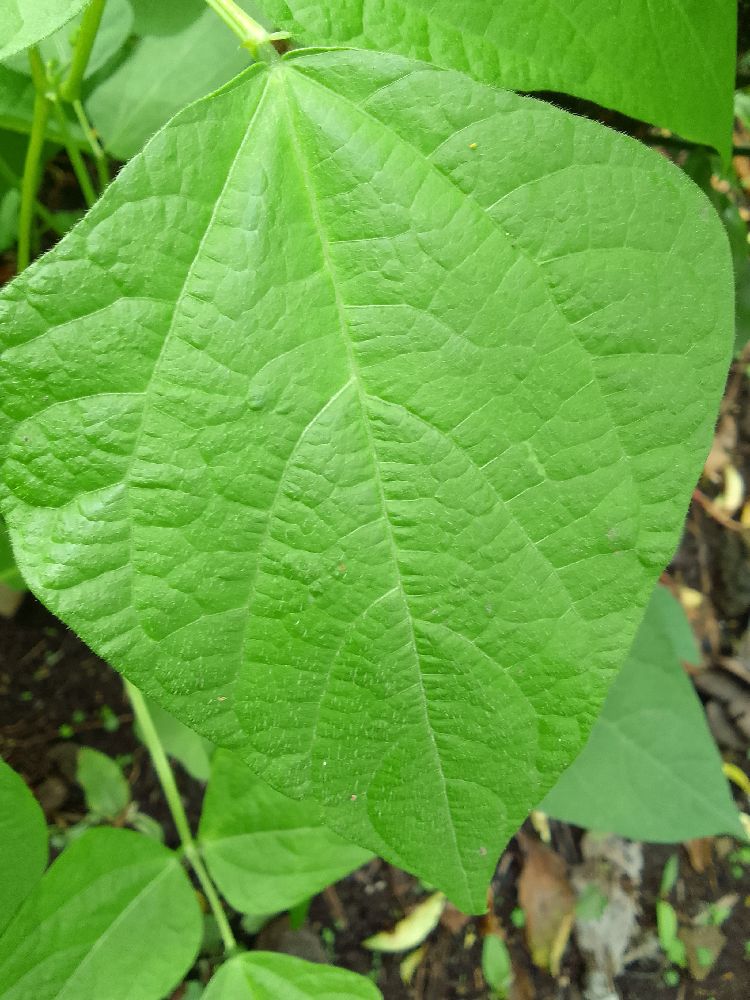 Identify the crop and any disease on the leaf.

common bean, healthy
